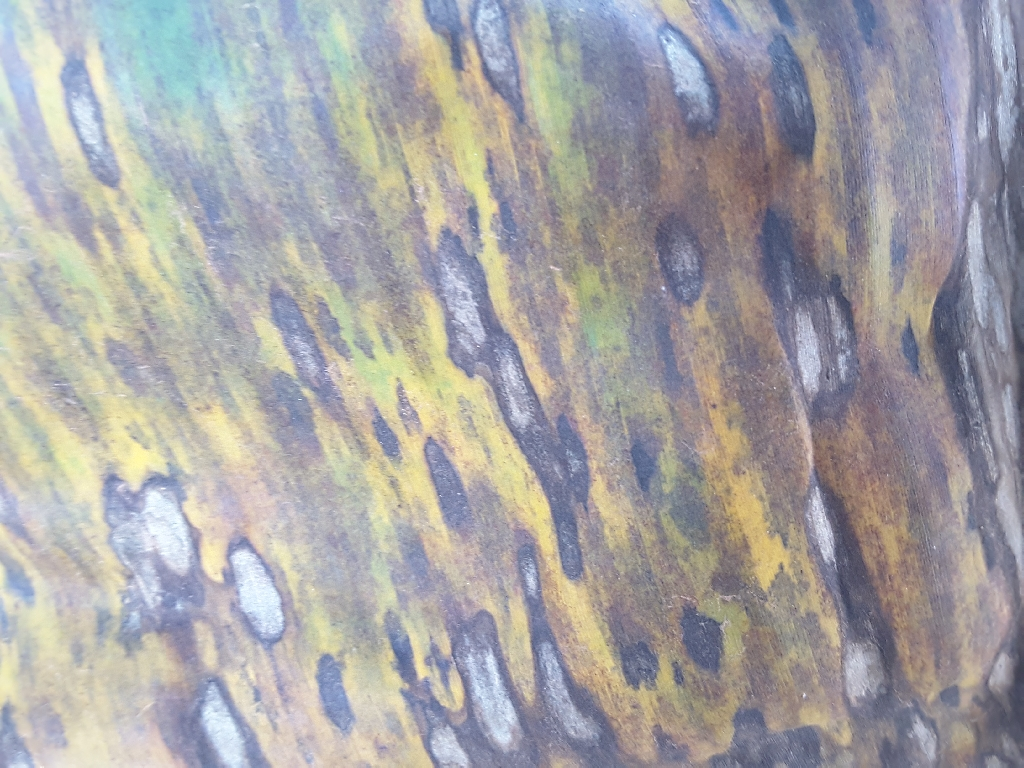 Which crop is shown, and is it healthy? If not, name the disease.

banana, black sigatoka
